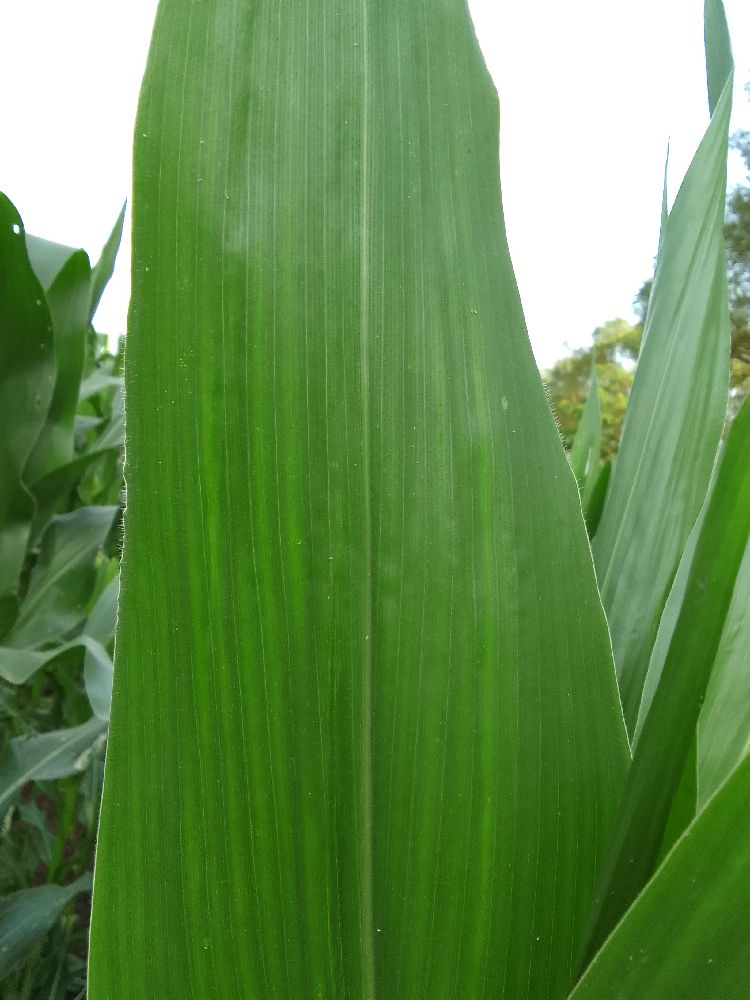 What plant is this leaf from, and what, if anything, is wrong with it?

maize, healthy
